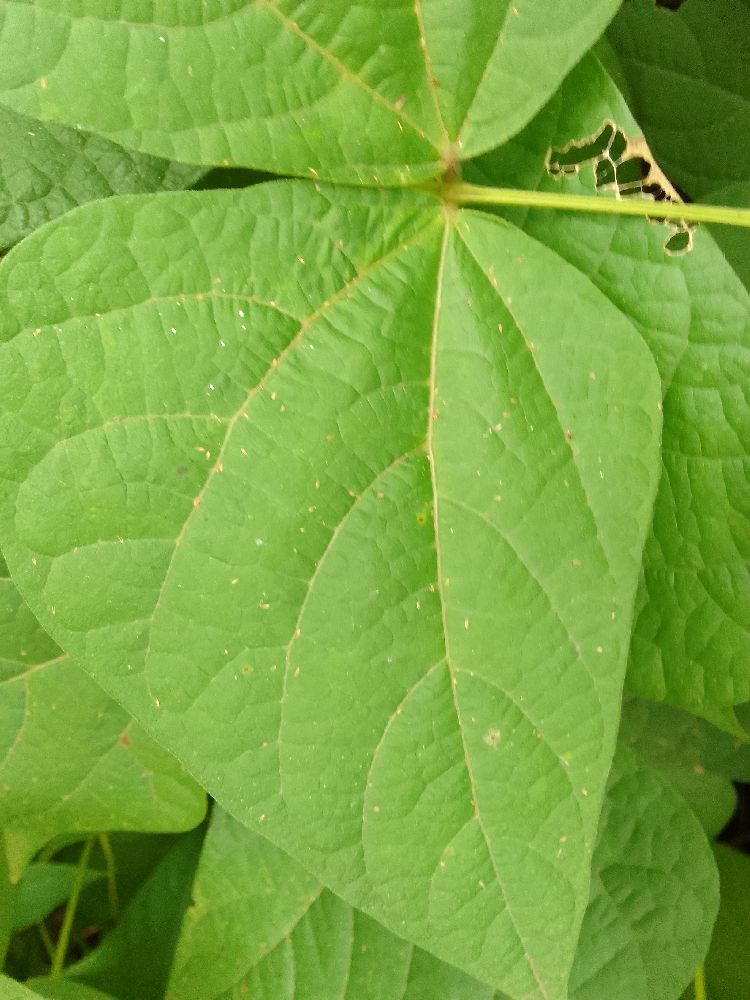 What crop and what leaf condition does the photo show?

common bean, healthy
